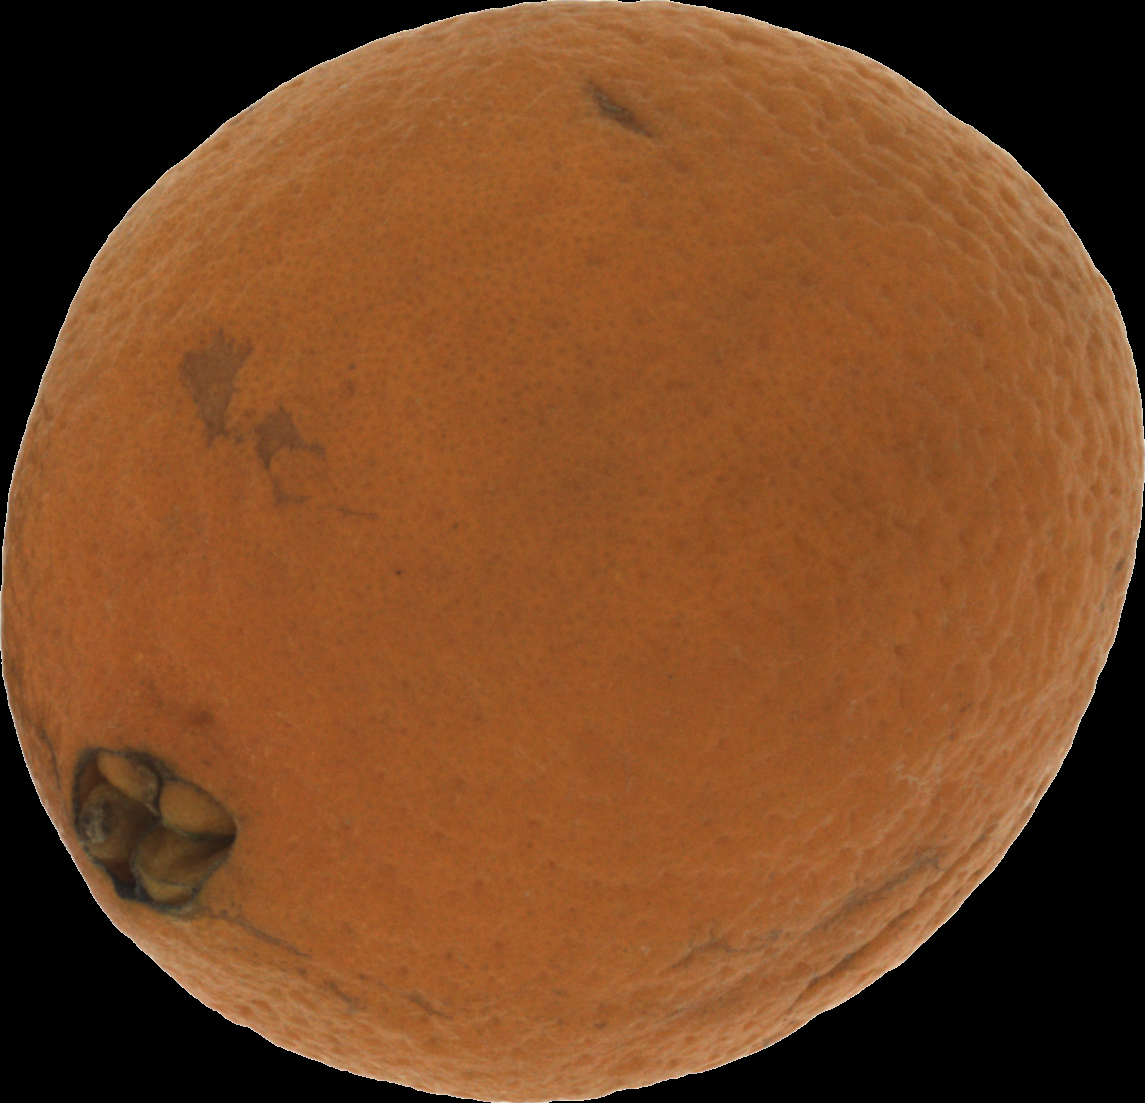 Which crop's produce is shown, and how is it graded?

orange, bad
